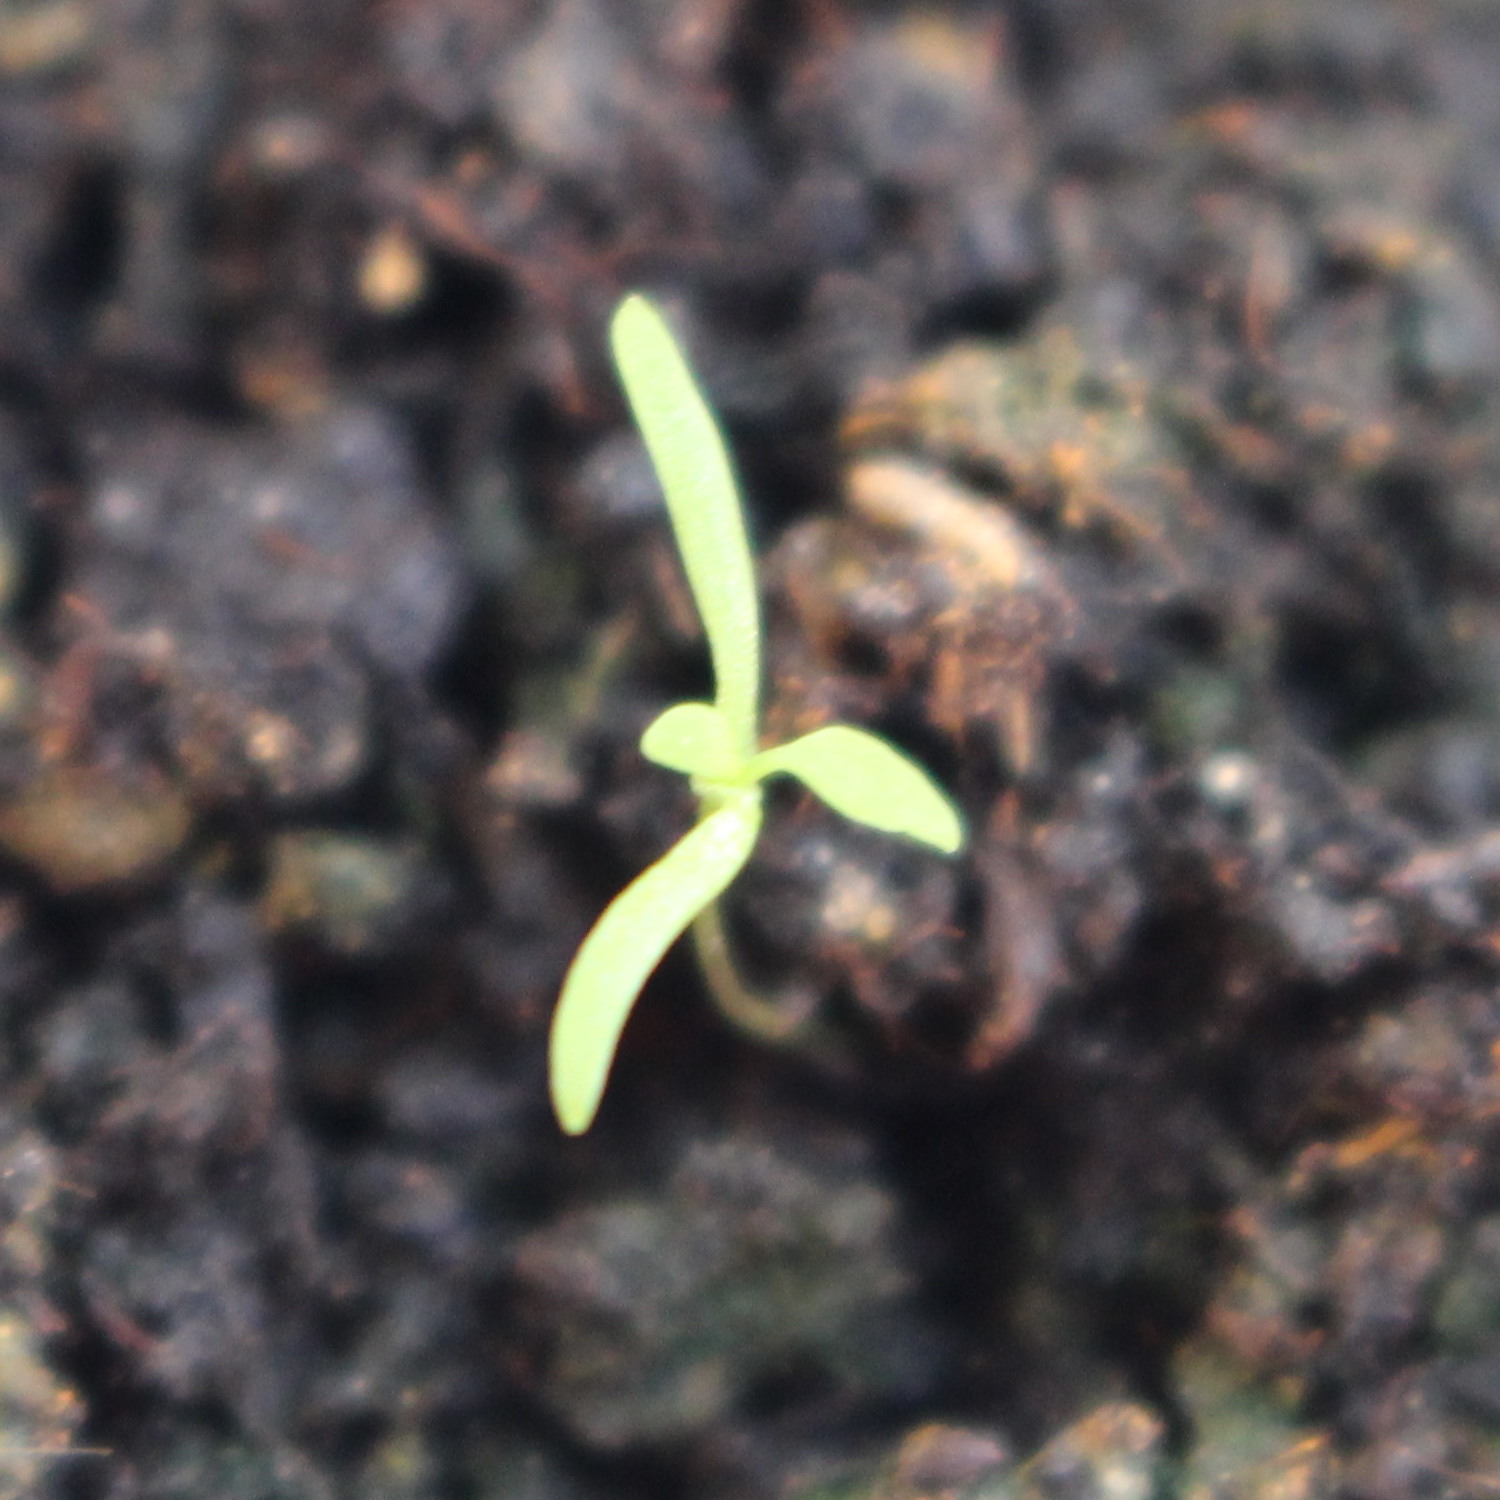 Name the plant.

Papaver rhoeas
